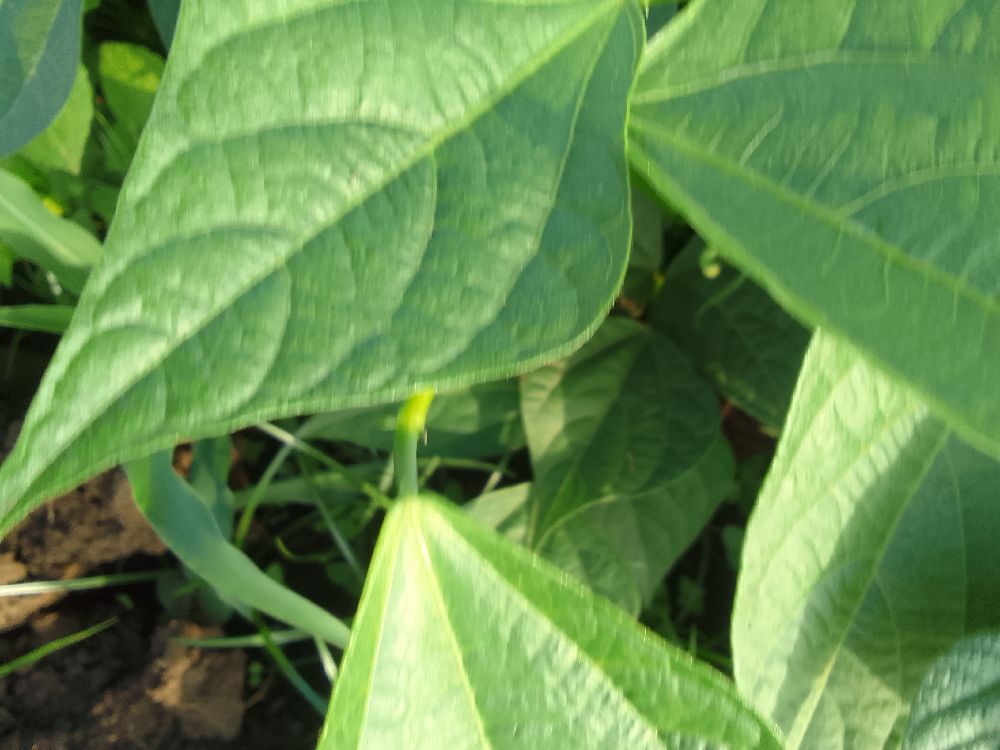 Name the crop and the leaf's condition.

common bean, healthy
